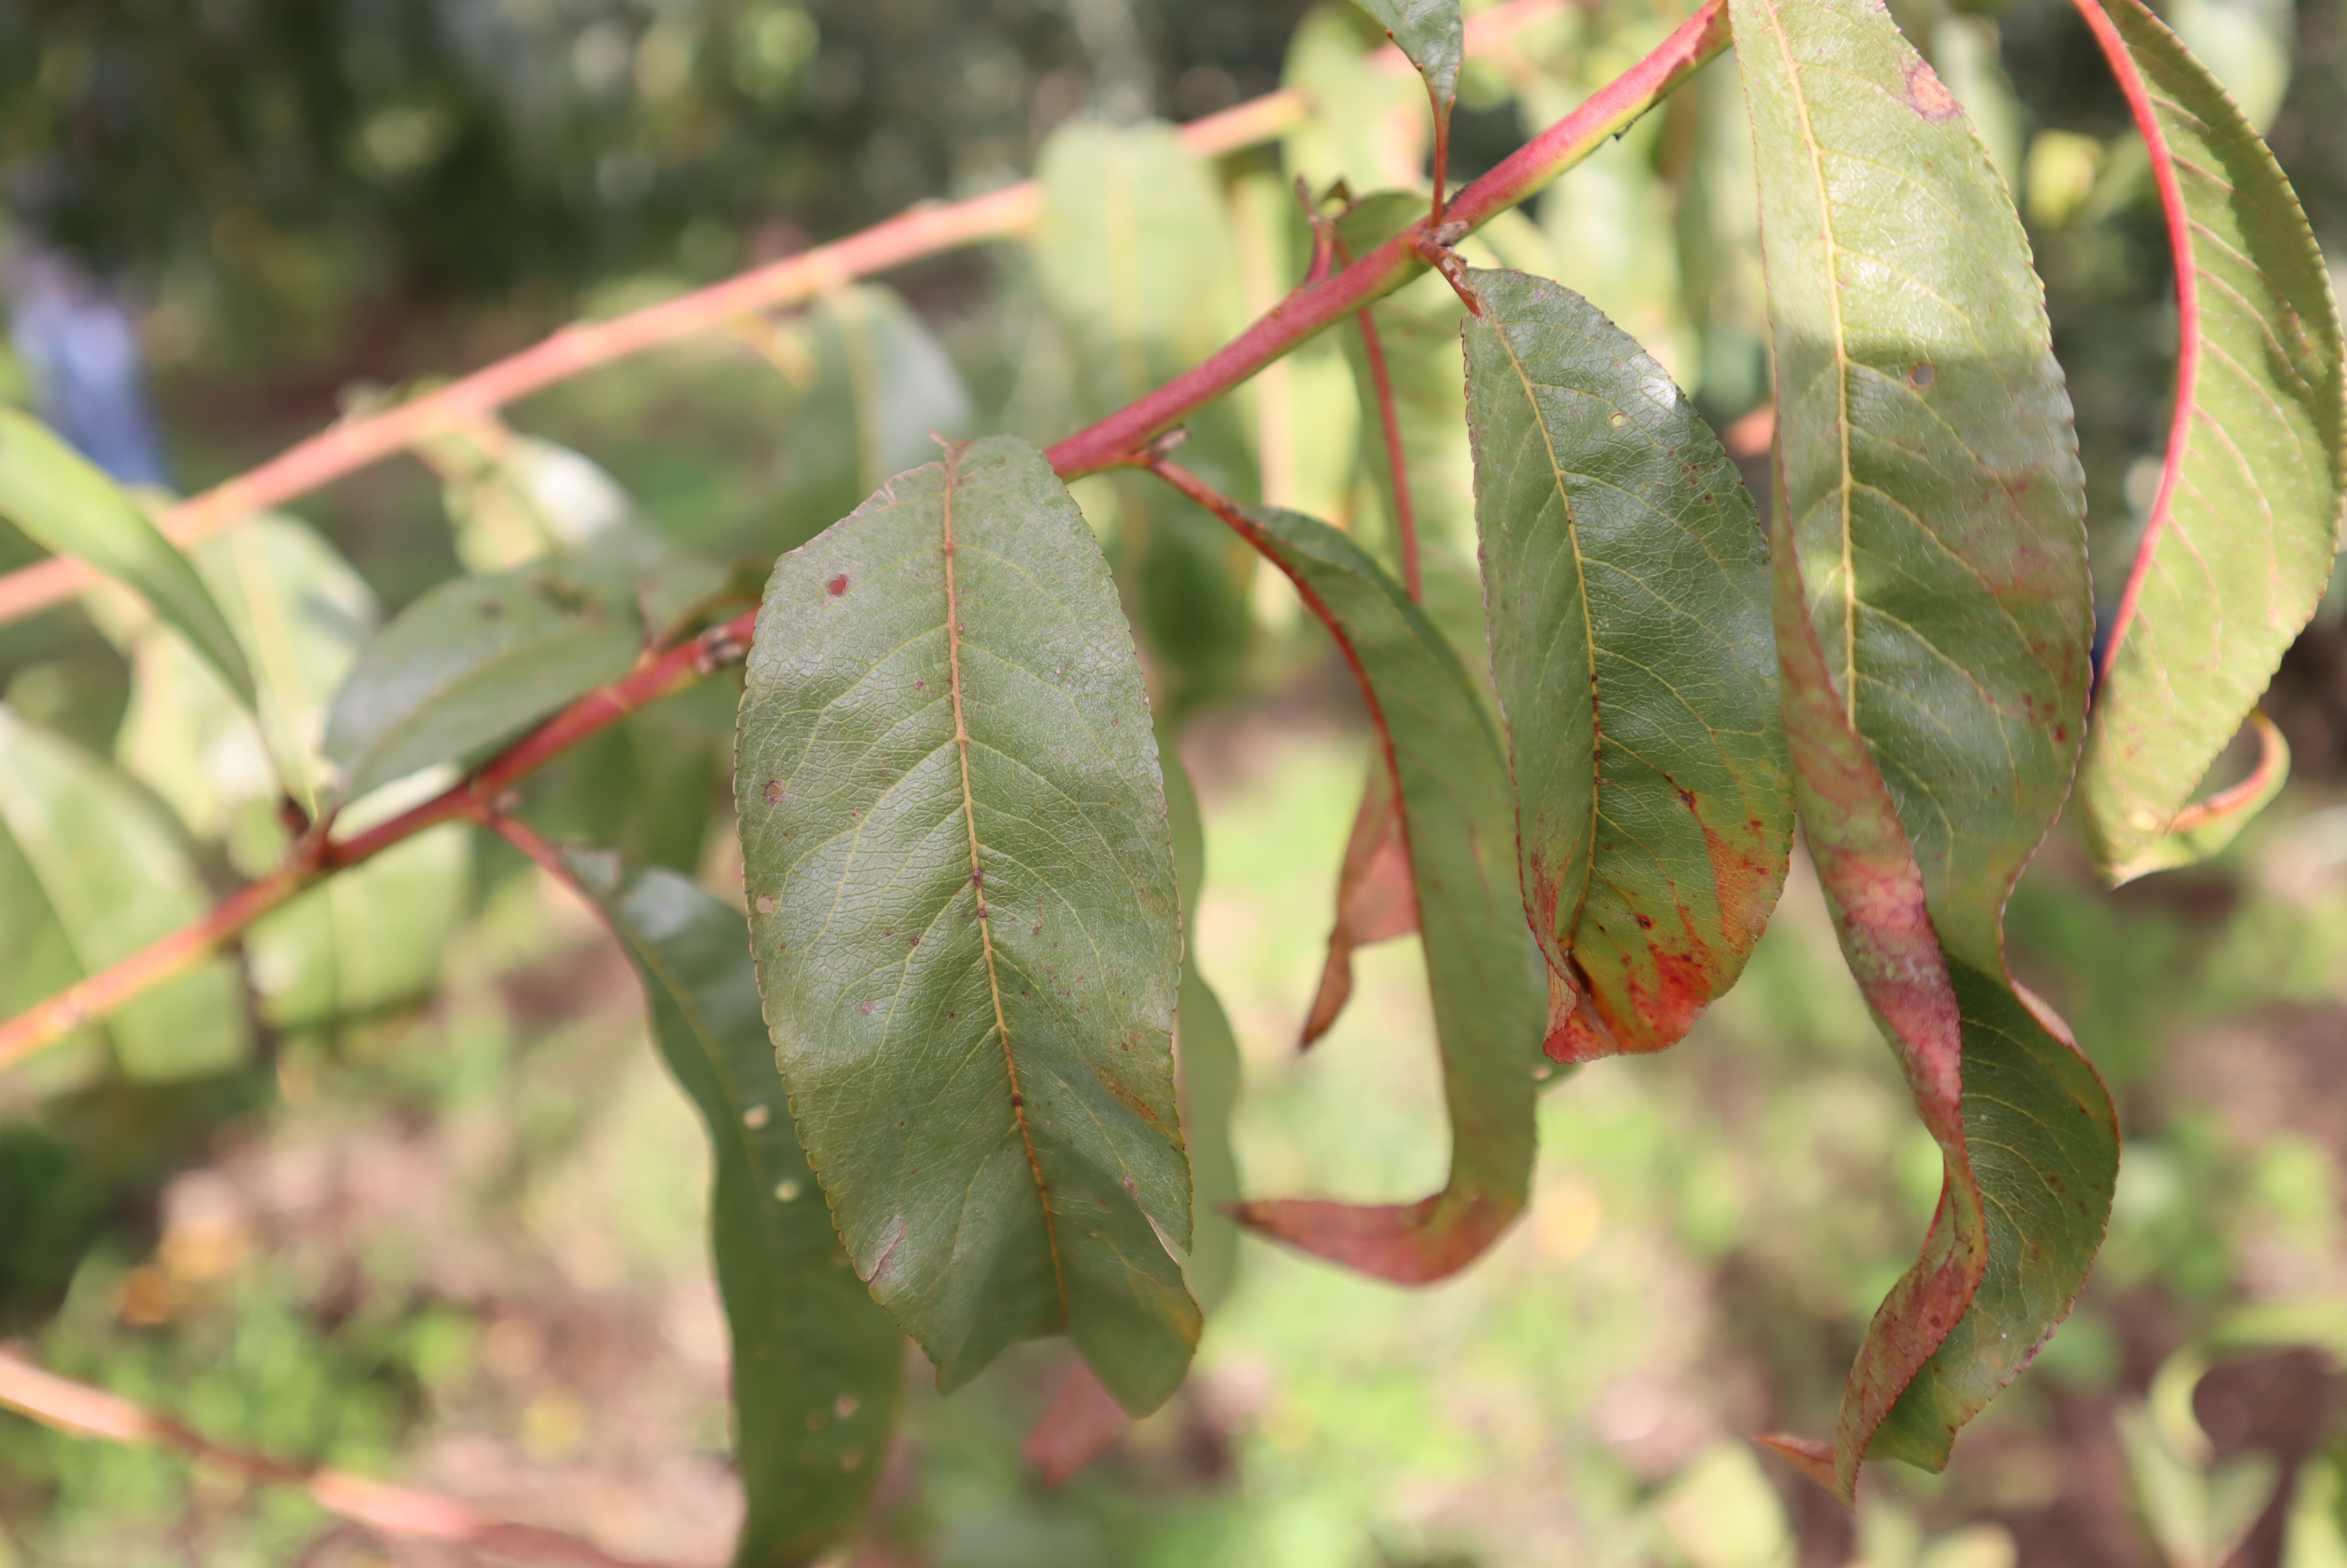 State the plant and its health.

peach, shot hole disease
